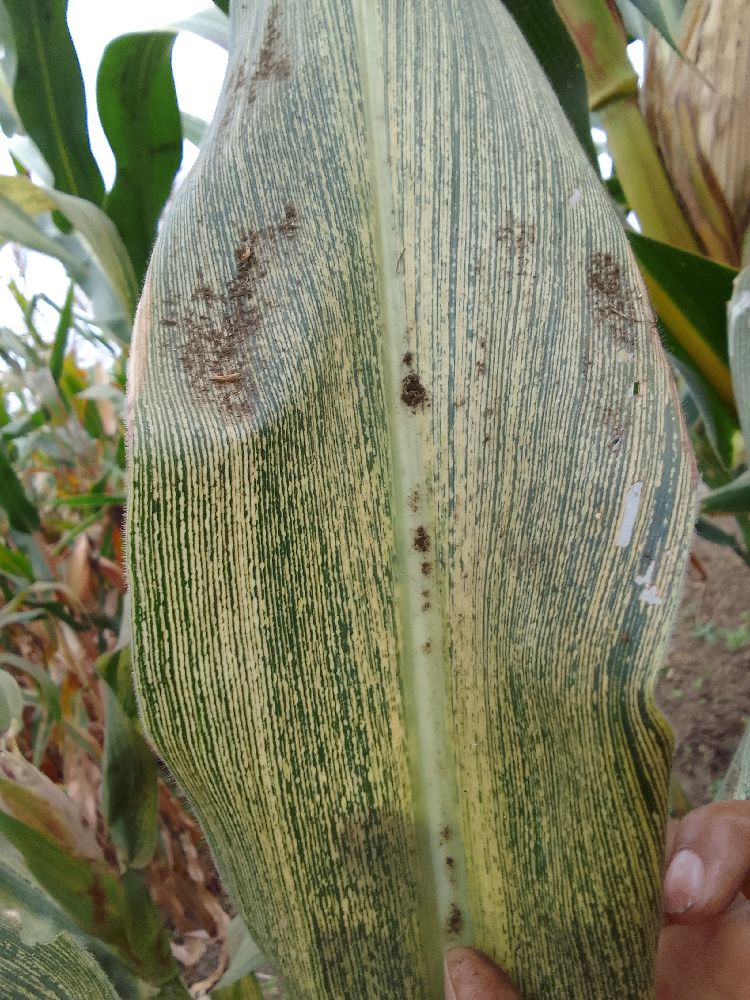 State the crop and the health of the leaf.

maize, maize streak virus
